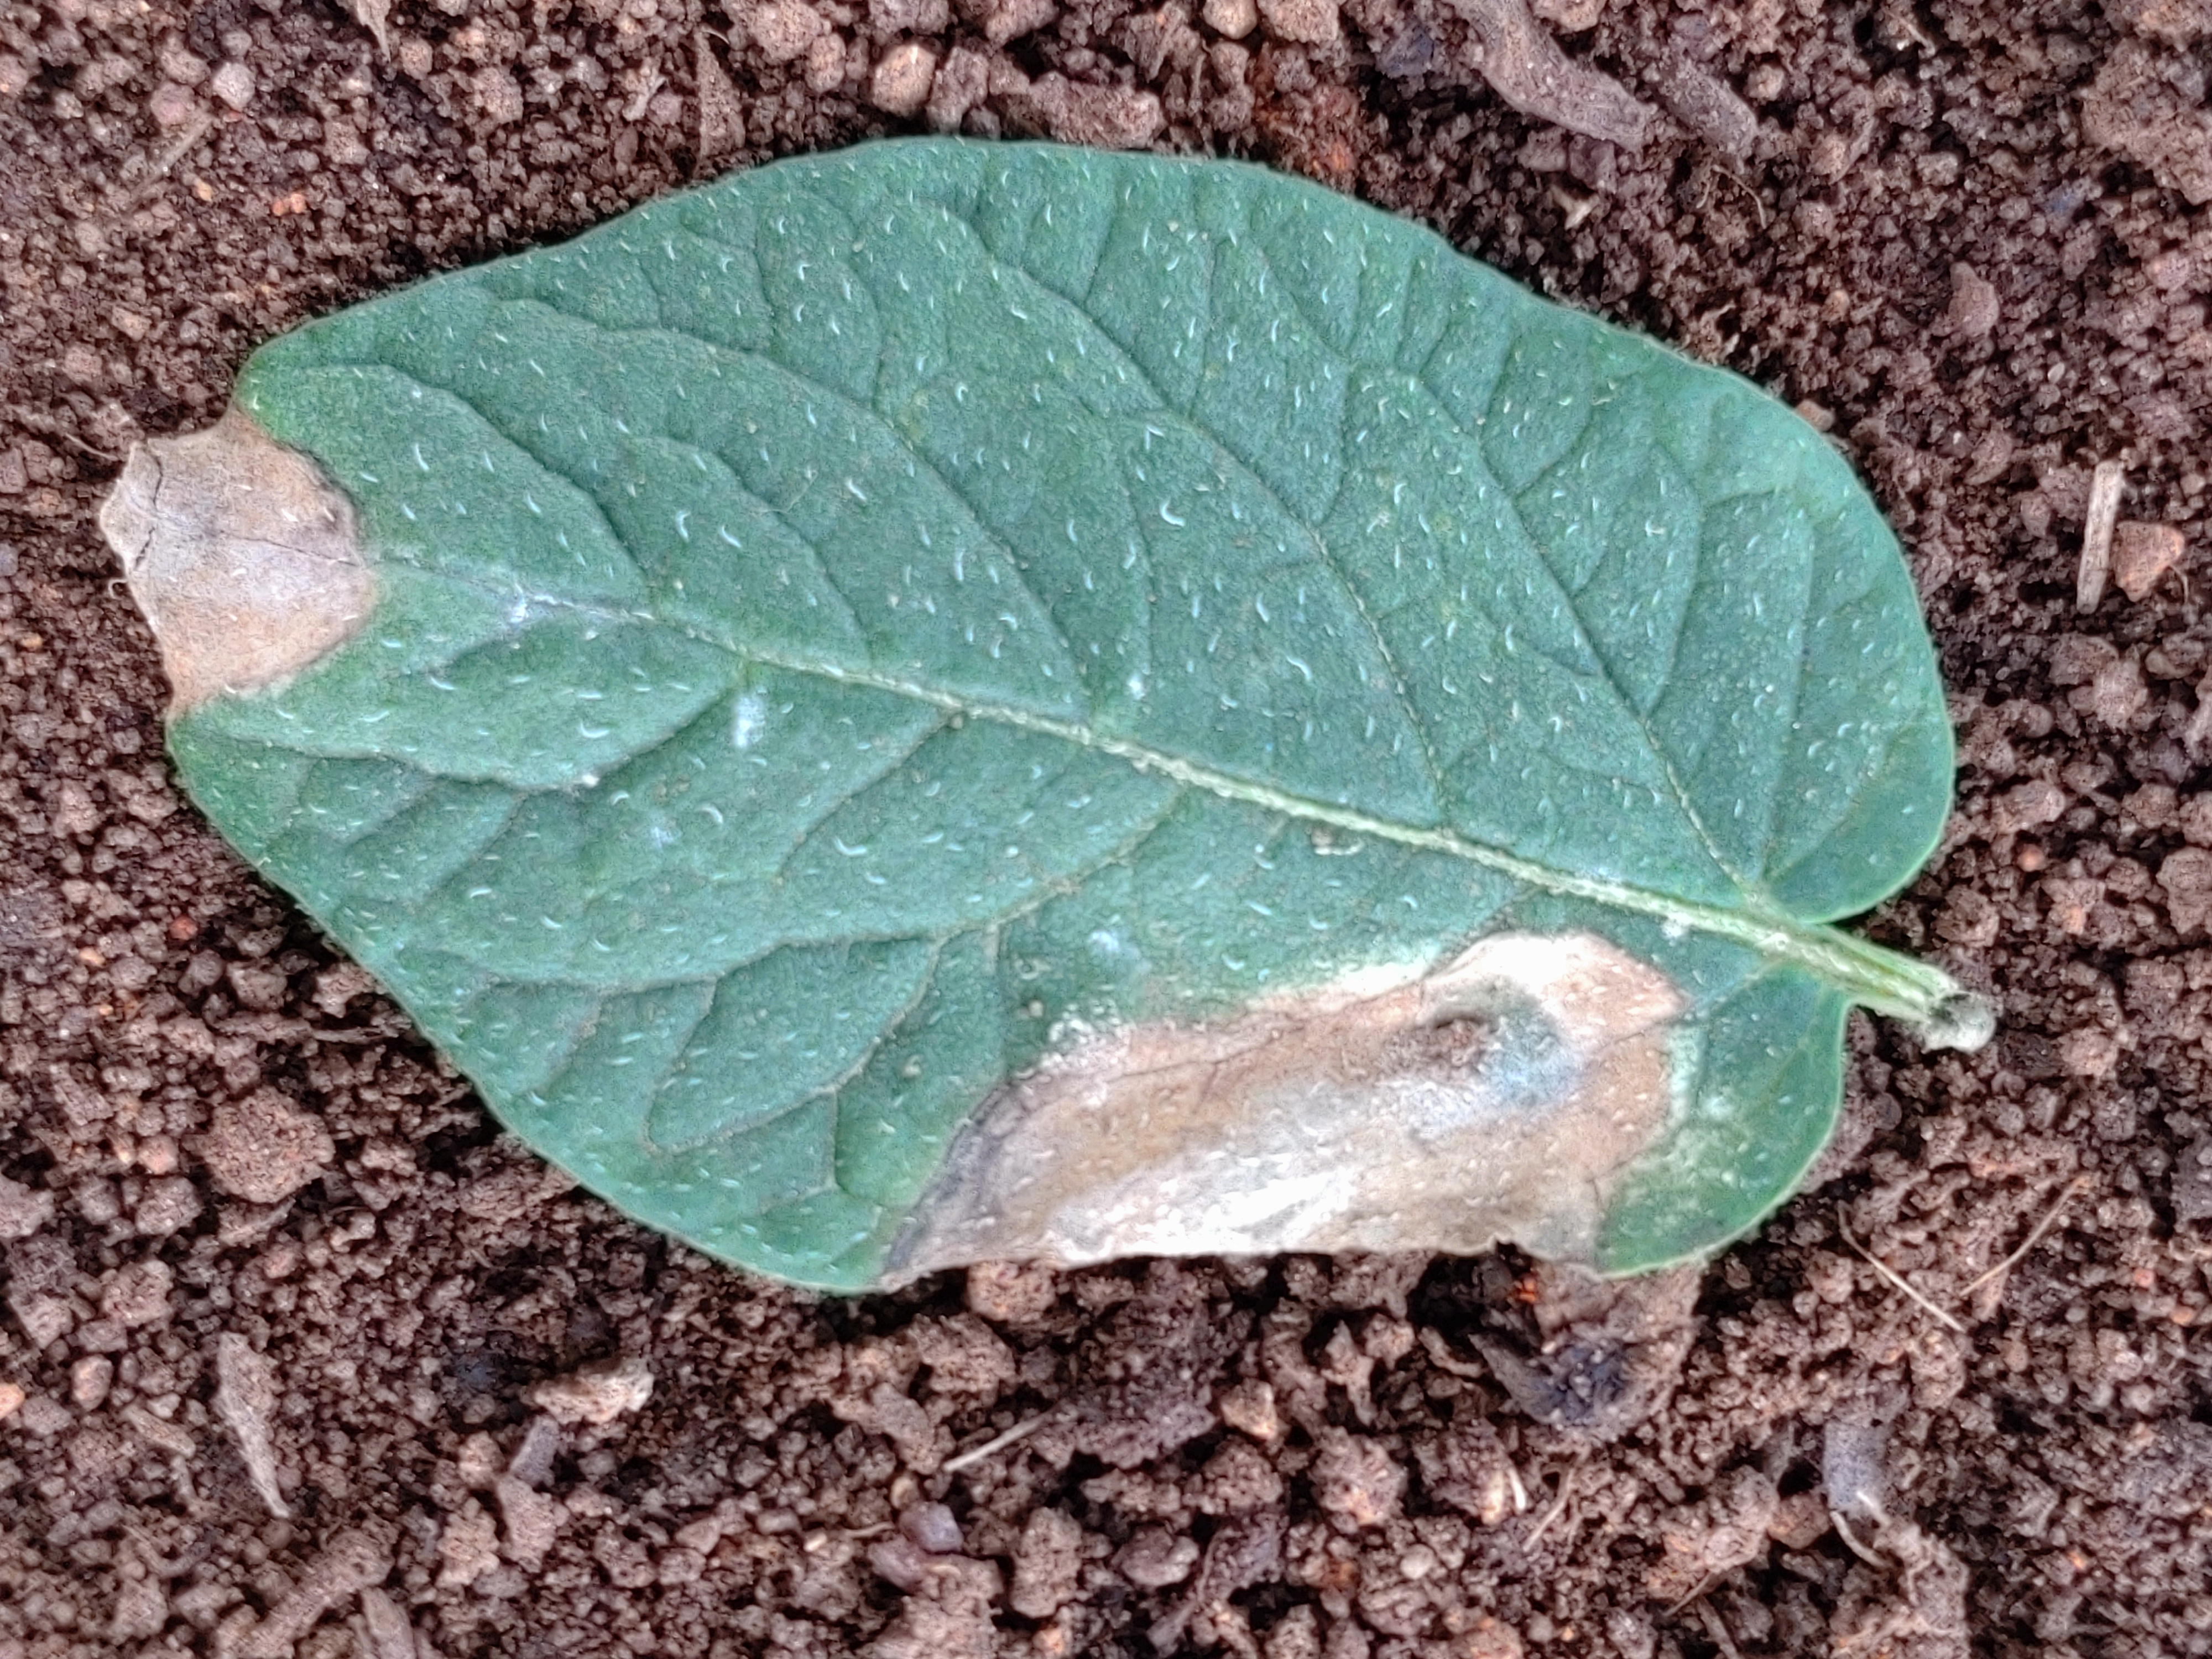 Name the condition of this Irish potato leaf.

early blight
